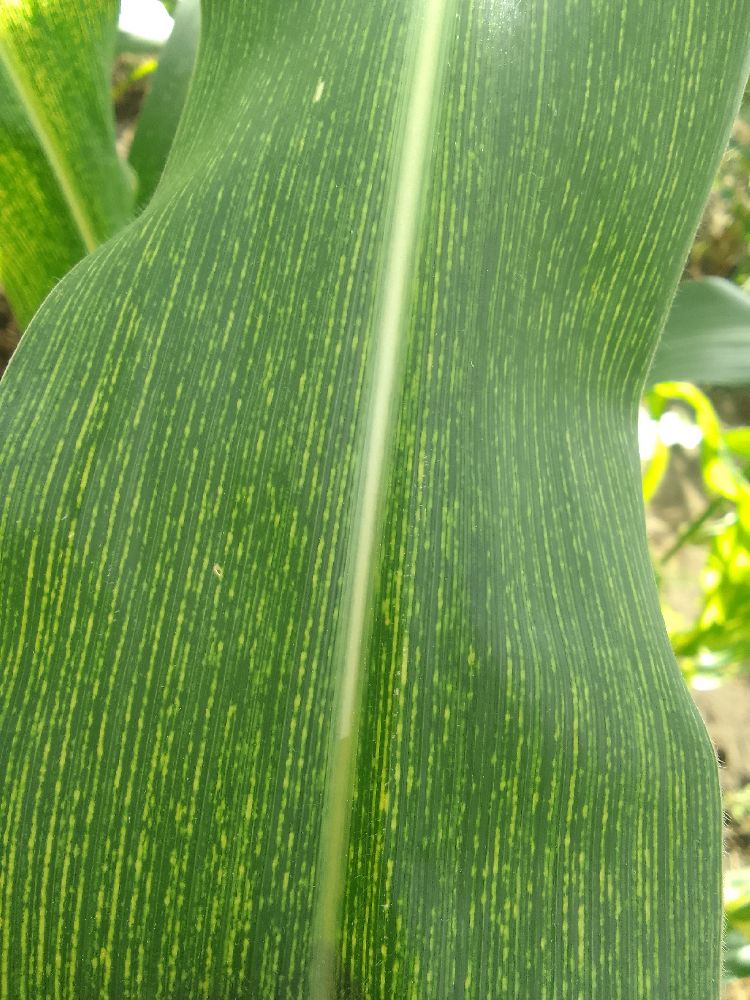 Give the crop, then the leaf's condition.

maize, maize streak virus
